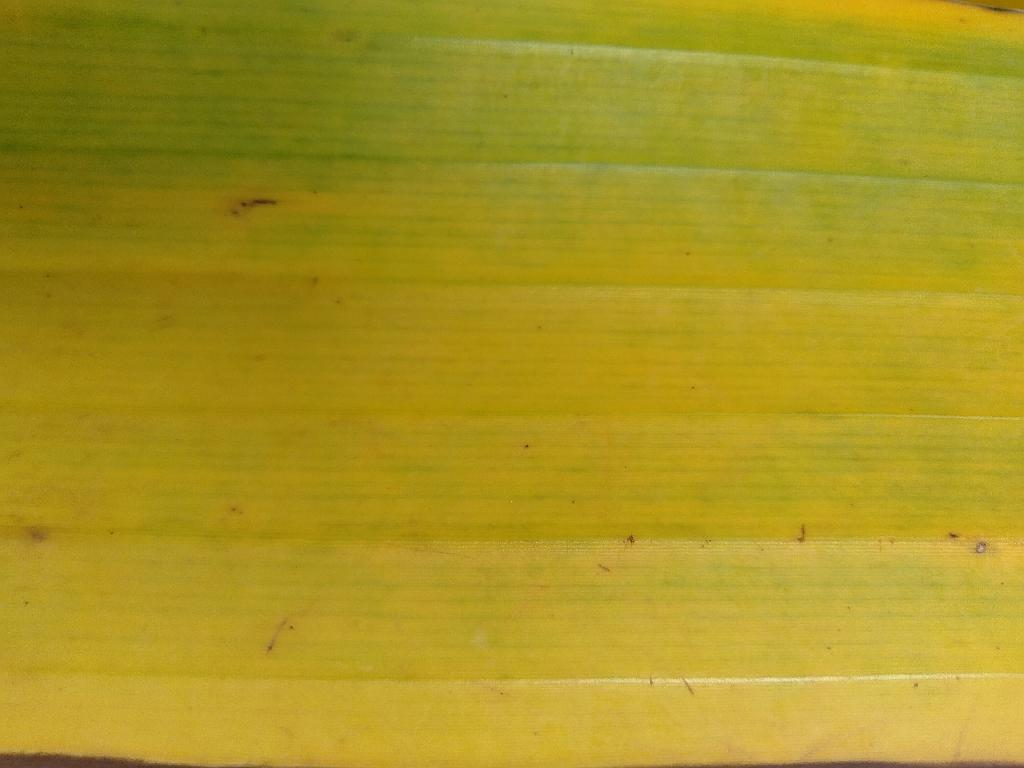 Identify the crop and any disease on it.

banana, fusarium wilt race 1
